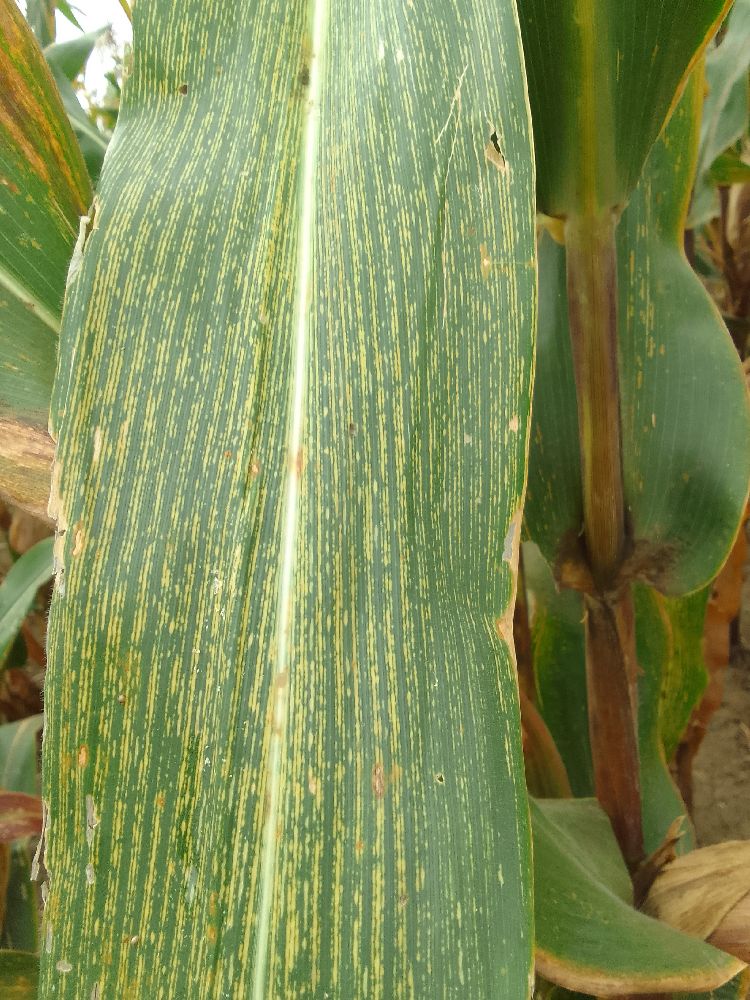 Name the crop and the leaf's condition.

maize, maize streak virus
